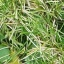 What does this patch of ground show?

grass
